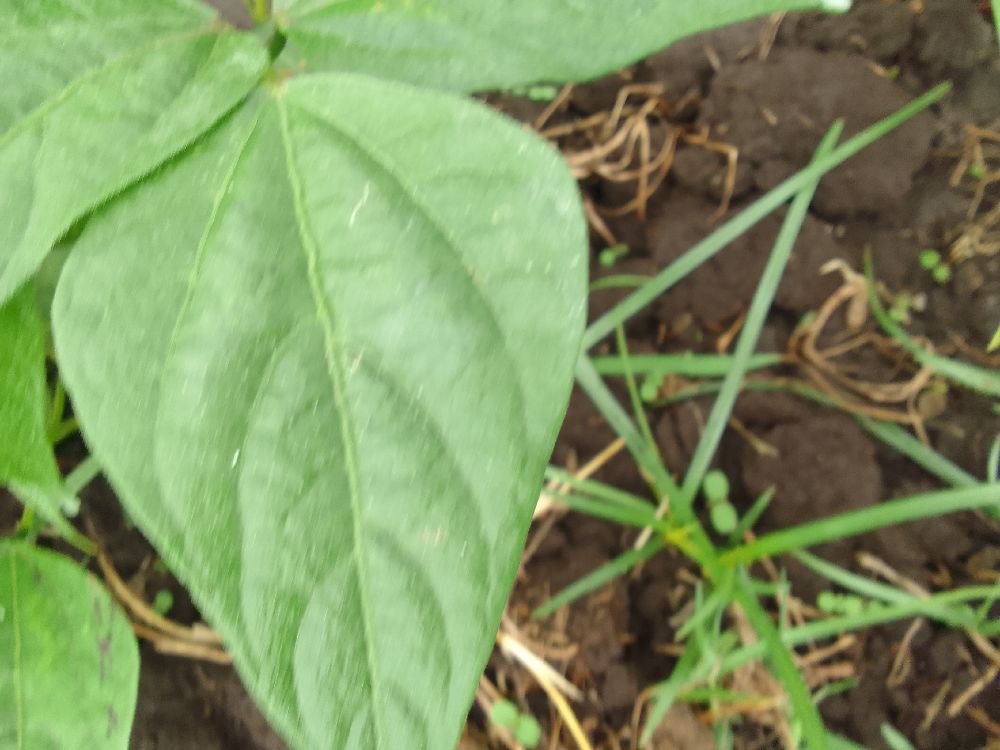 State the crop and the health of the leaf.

common bean, healthy
